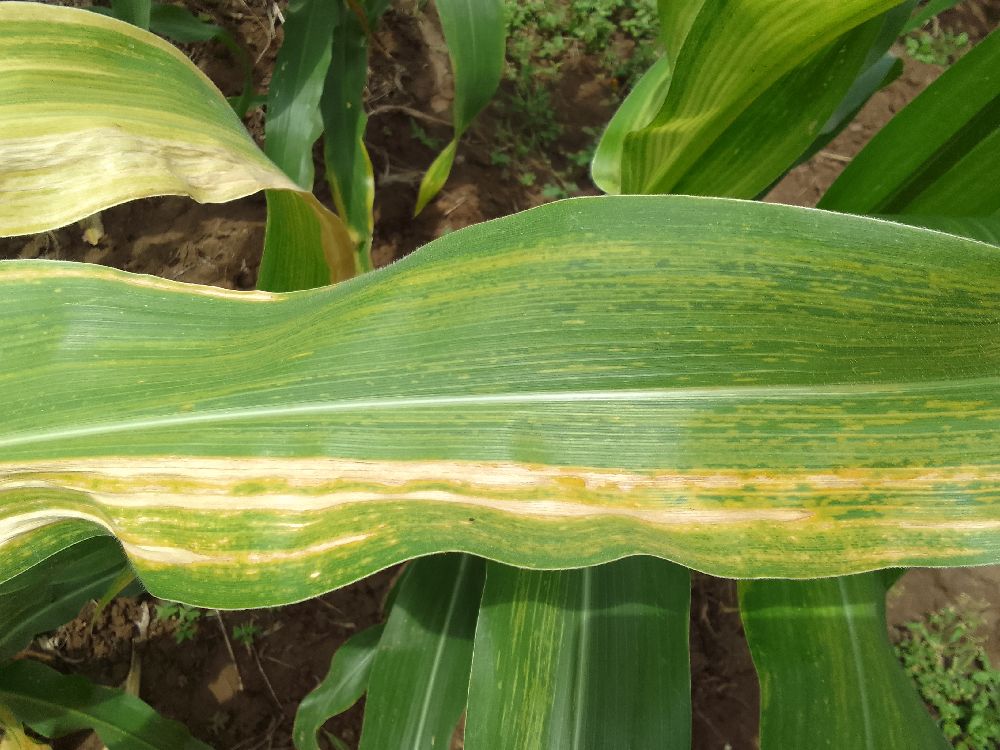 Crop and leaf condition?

maize, maize lethal necrosis
